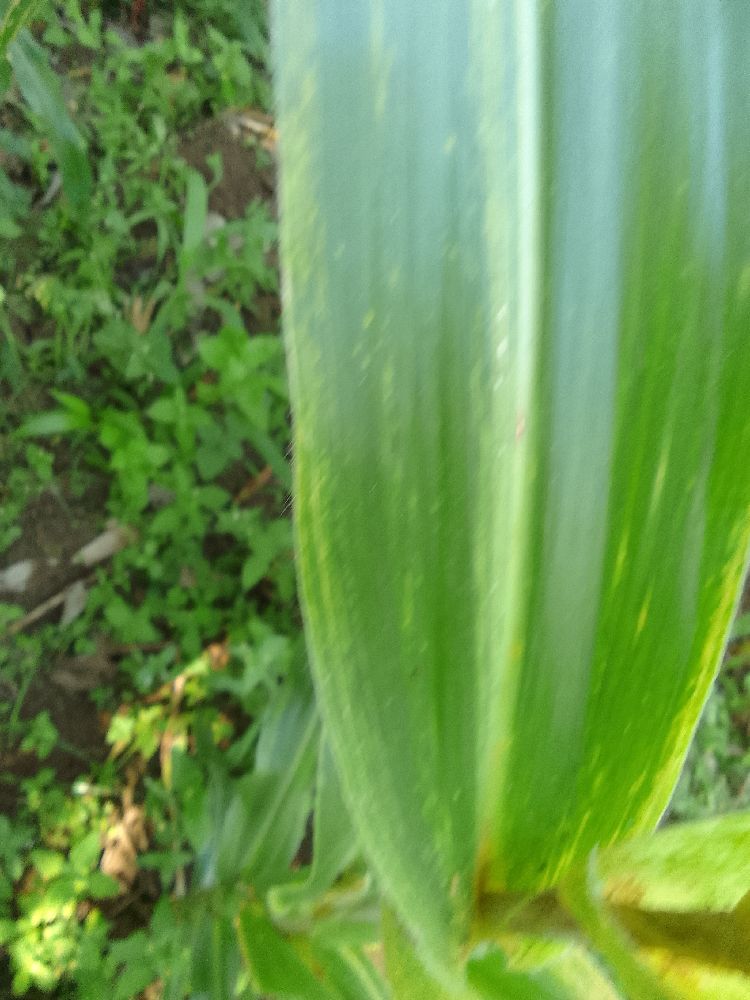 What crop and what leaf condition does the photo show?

maize, maize lethal necrosis
